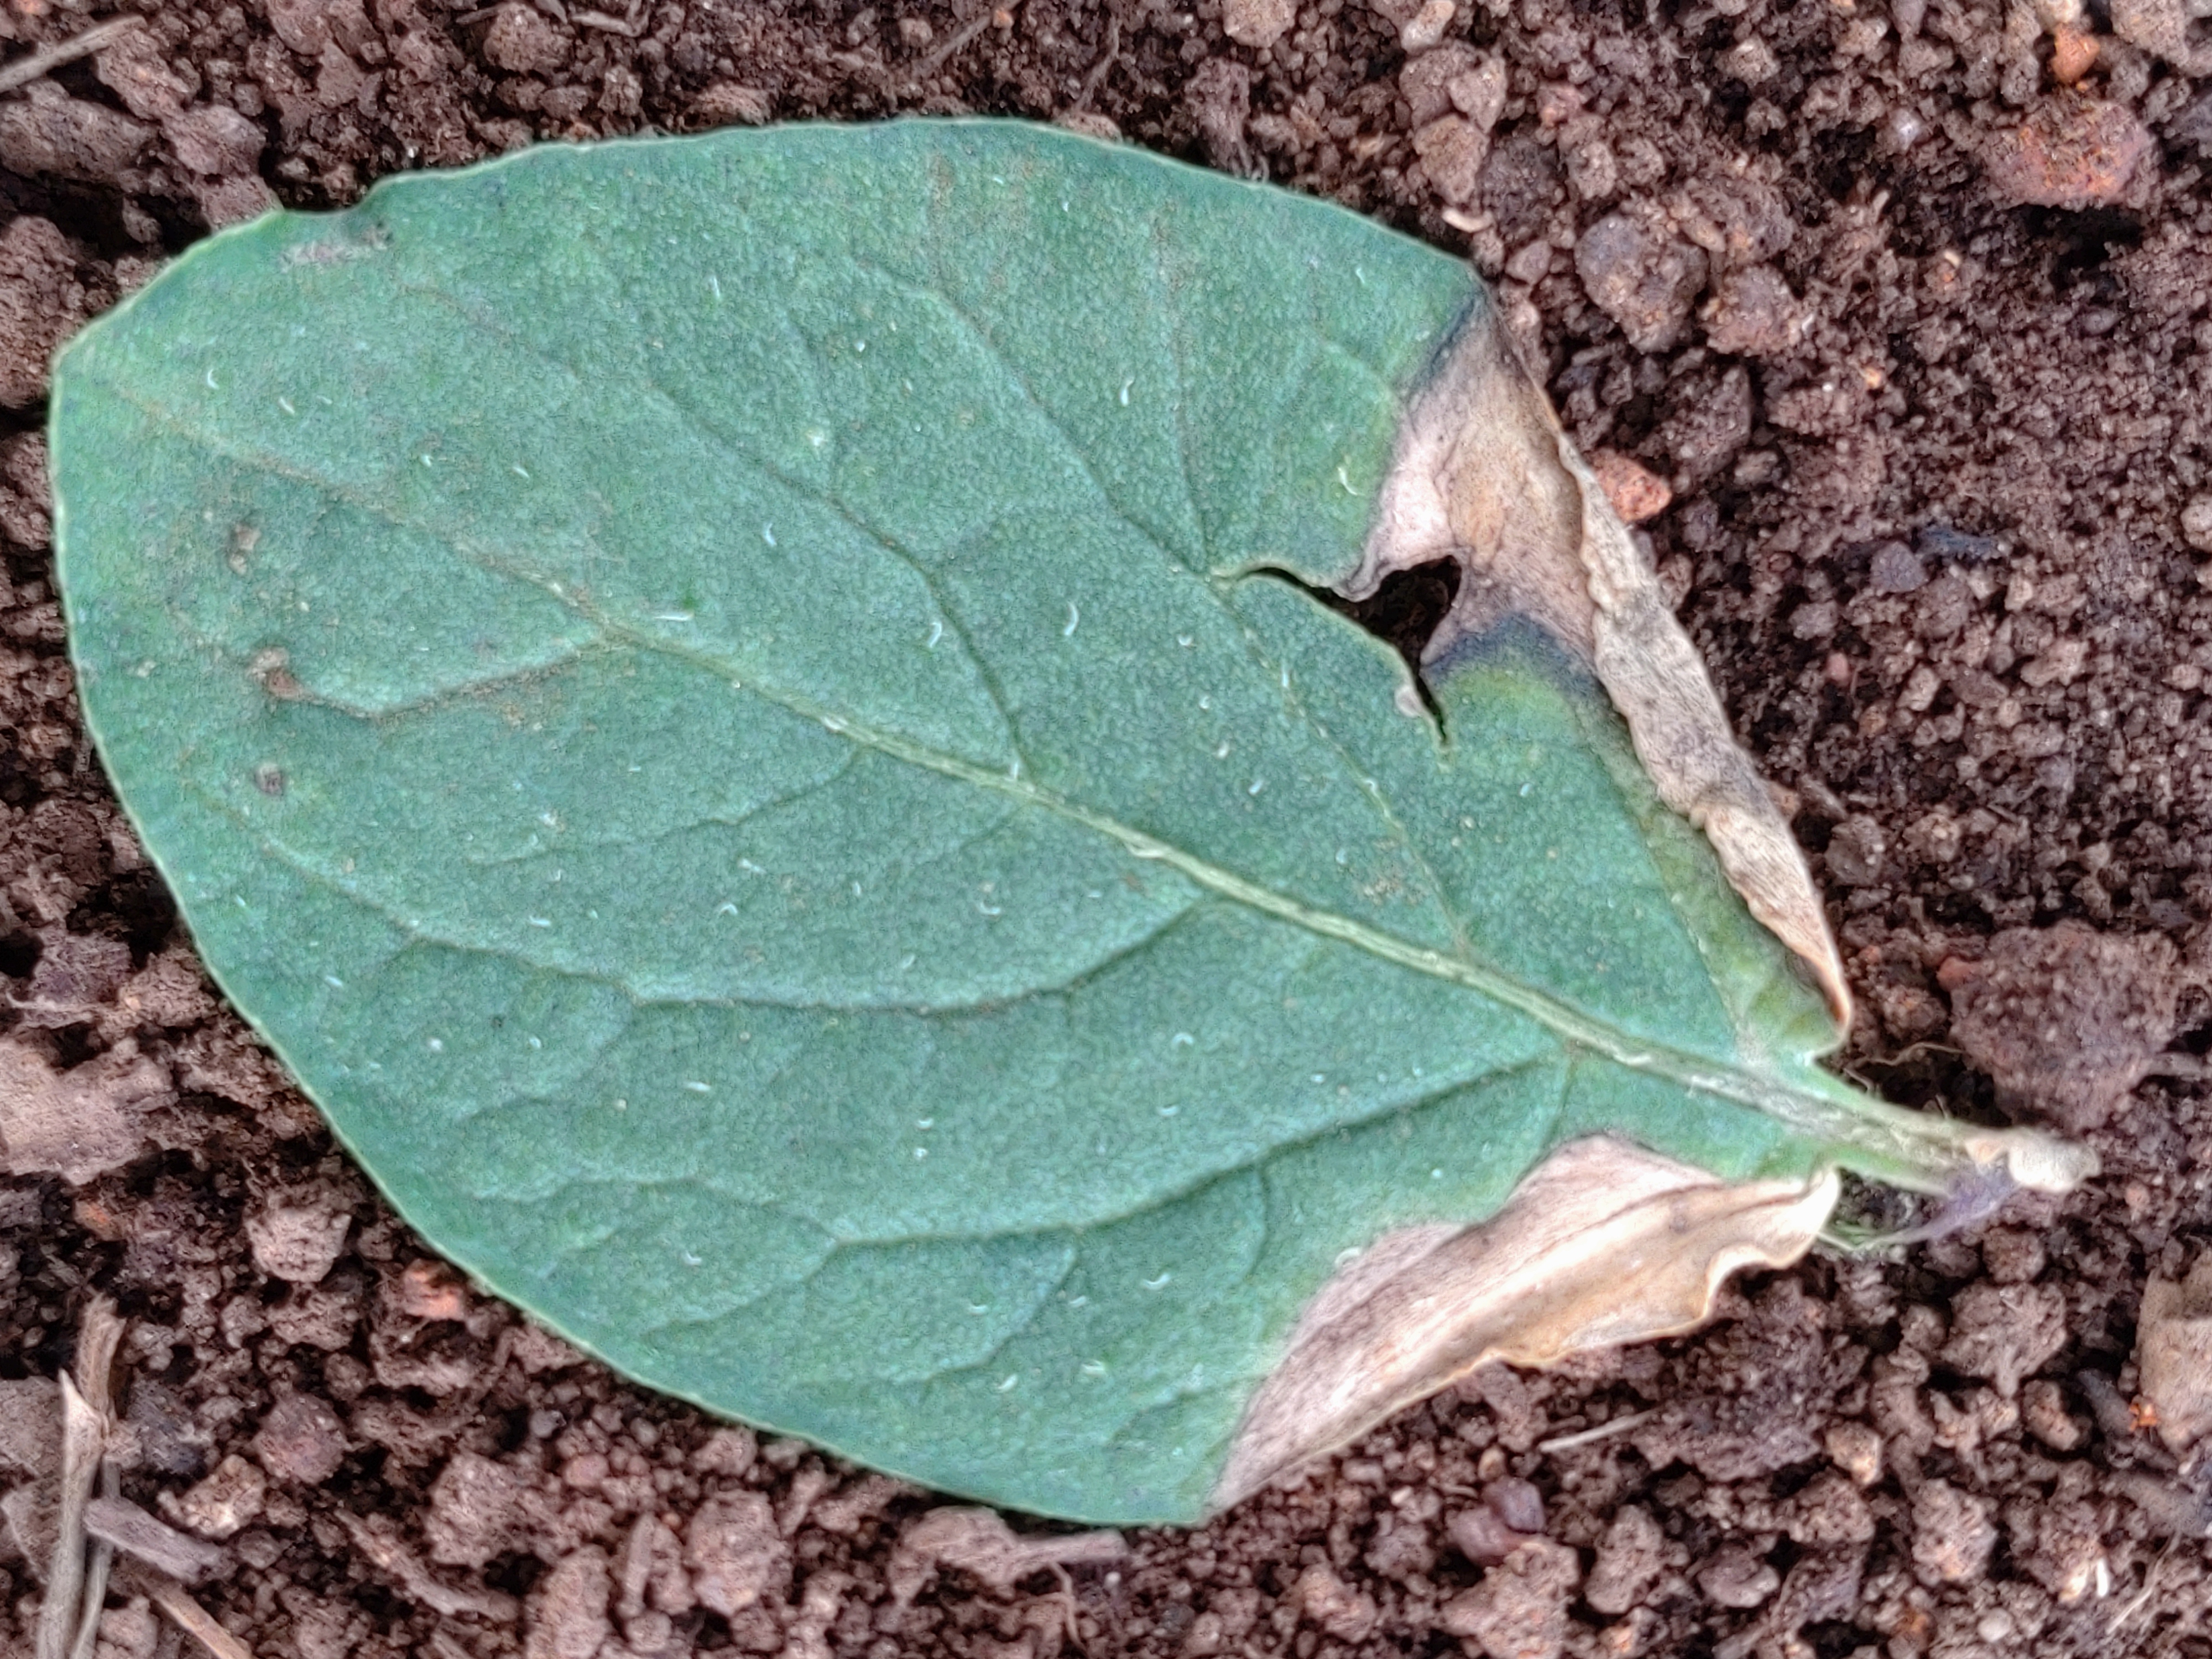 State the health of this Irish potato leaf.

early blight
